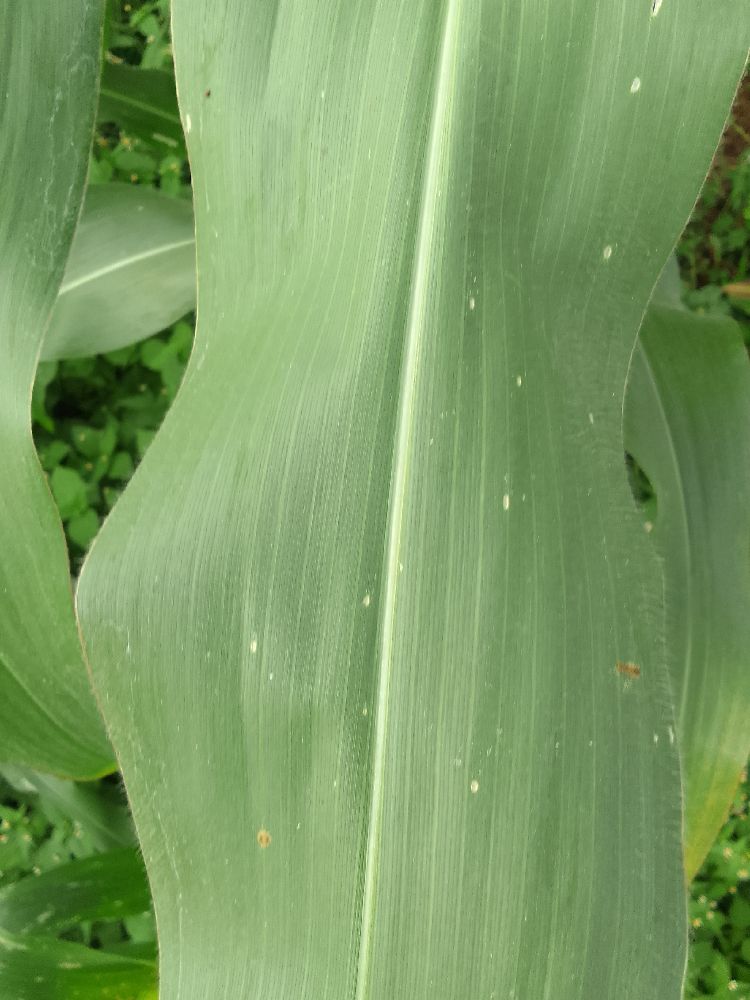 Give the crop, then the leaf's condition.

maize, healthy
